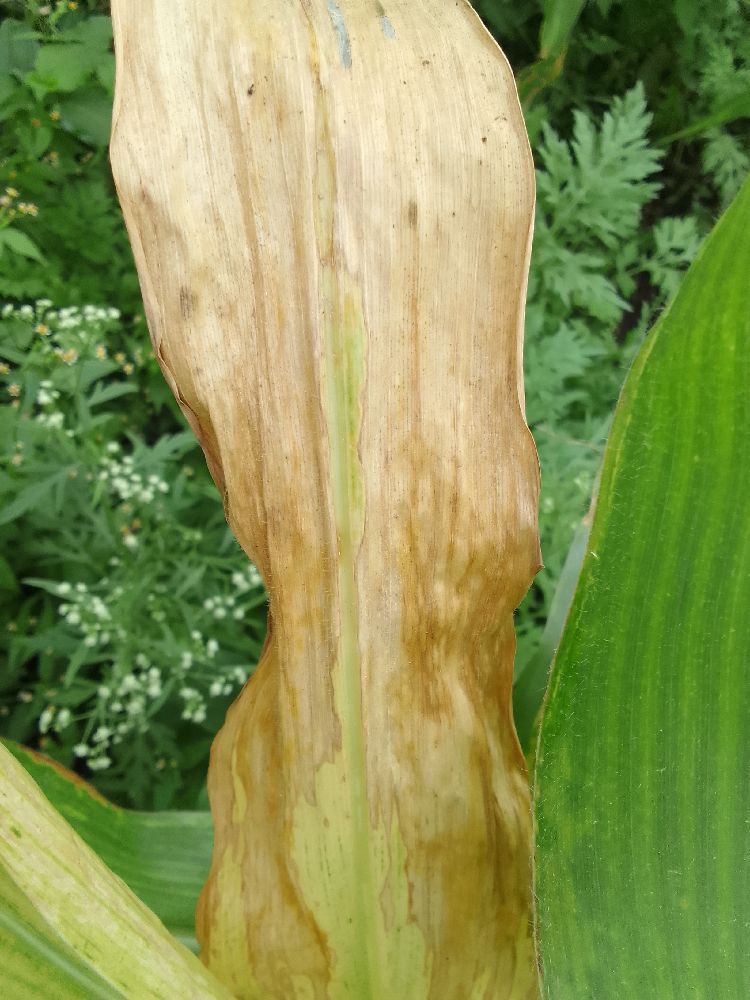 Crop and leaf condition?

maize, maize lethal necrosis
